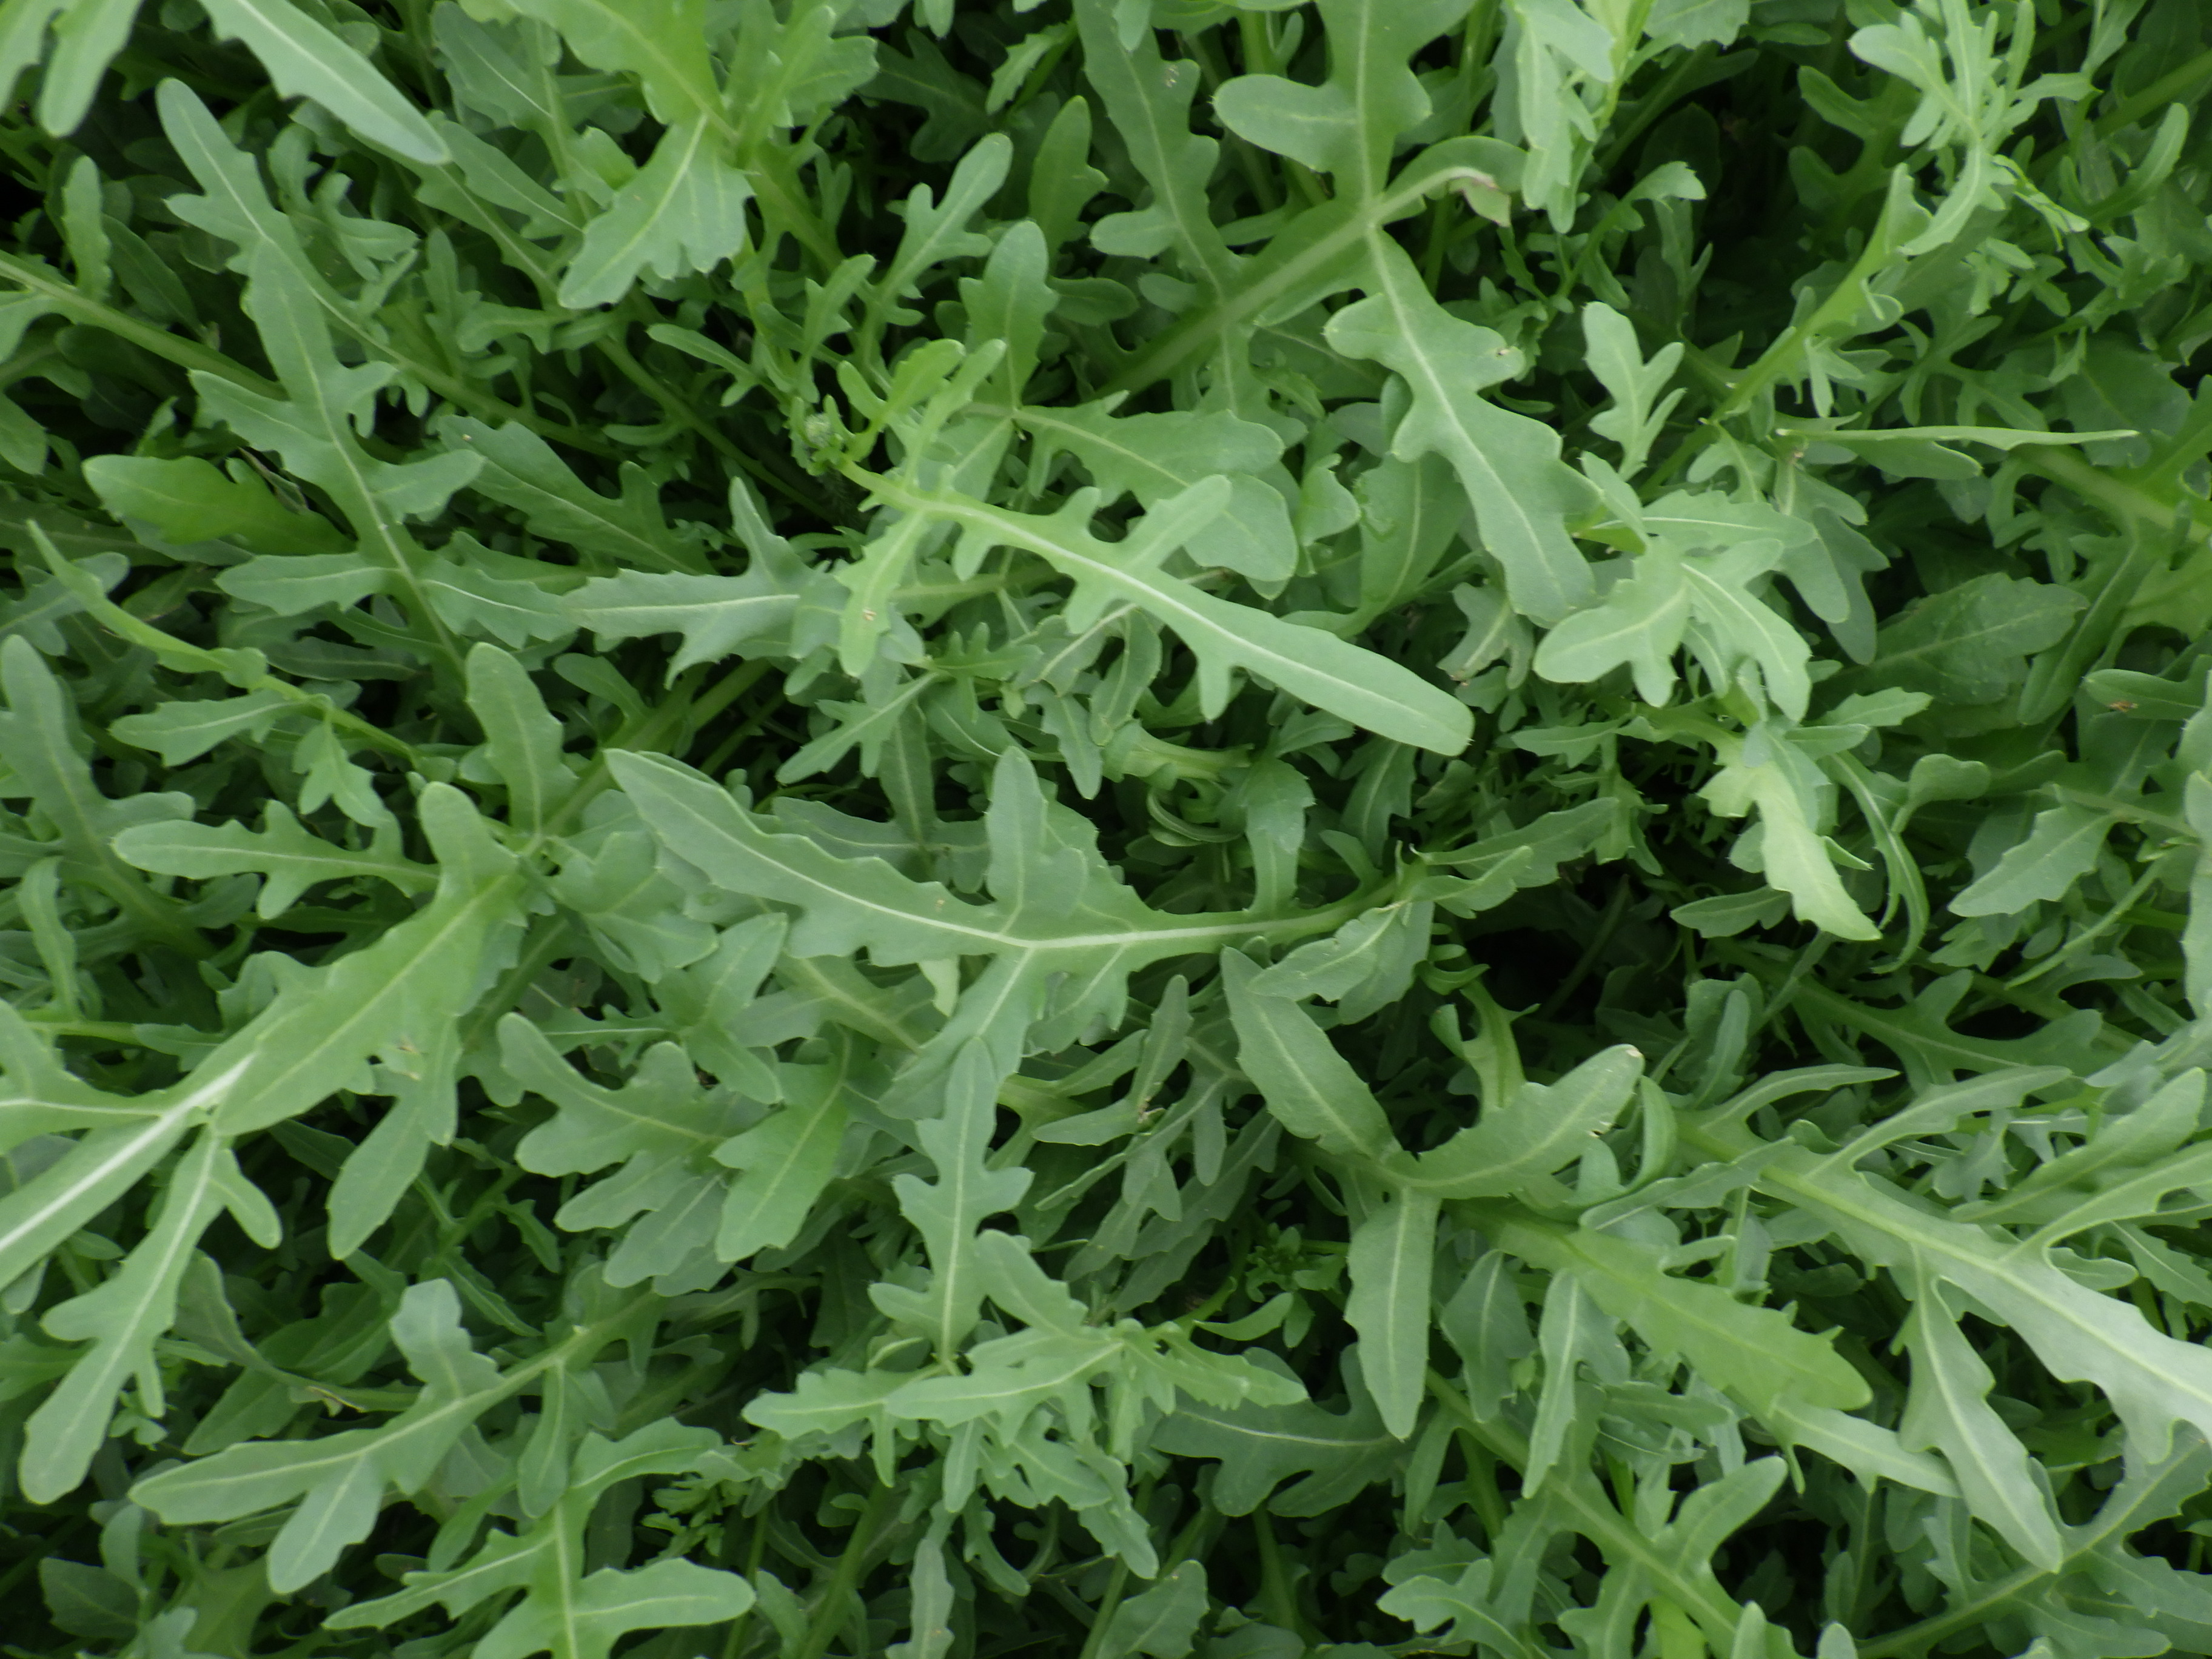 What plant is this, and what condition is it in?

rocket, healthy
